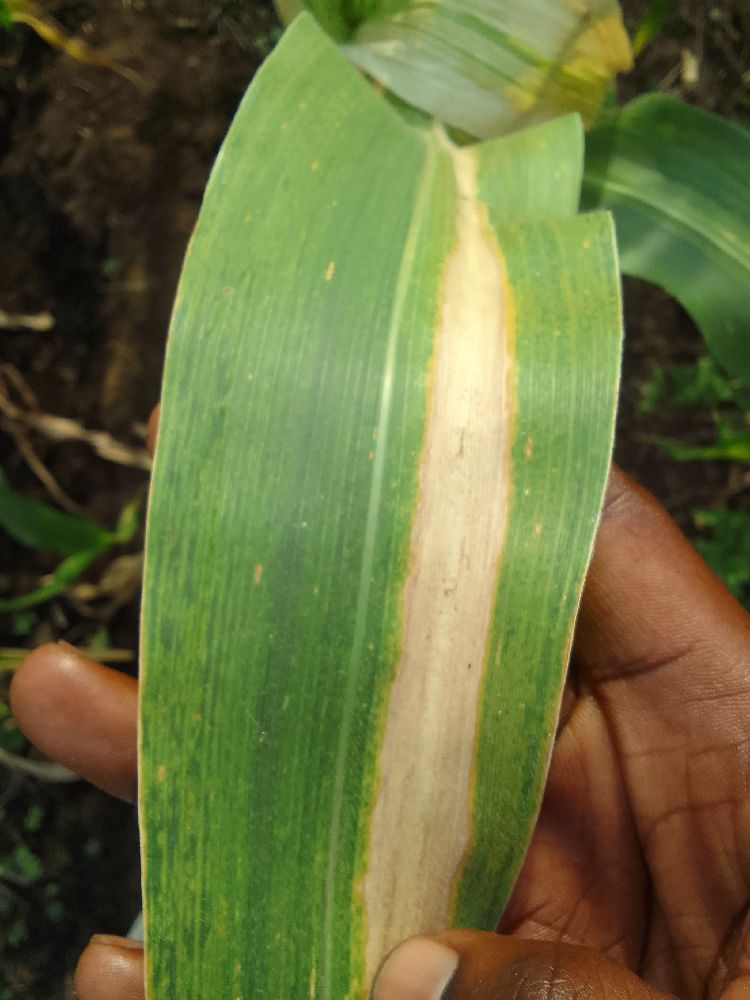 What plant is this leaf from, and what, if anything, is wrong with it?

maize, maize lethal necrosis
